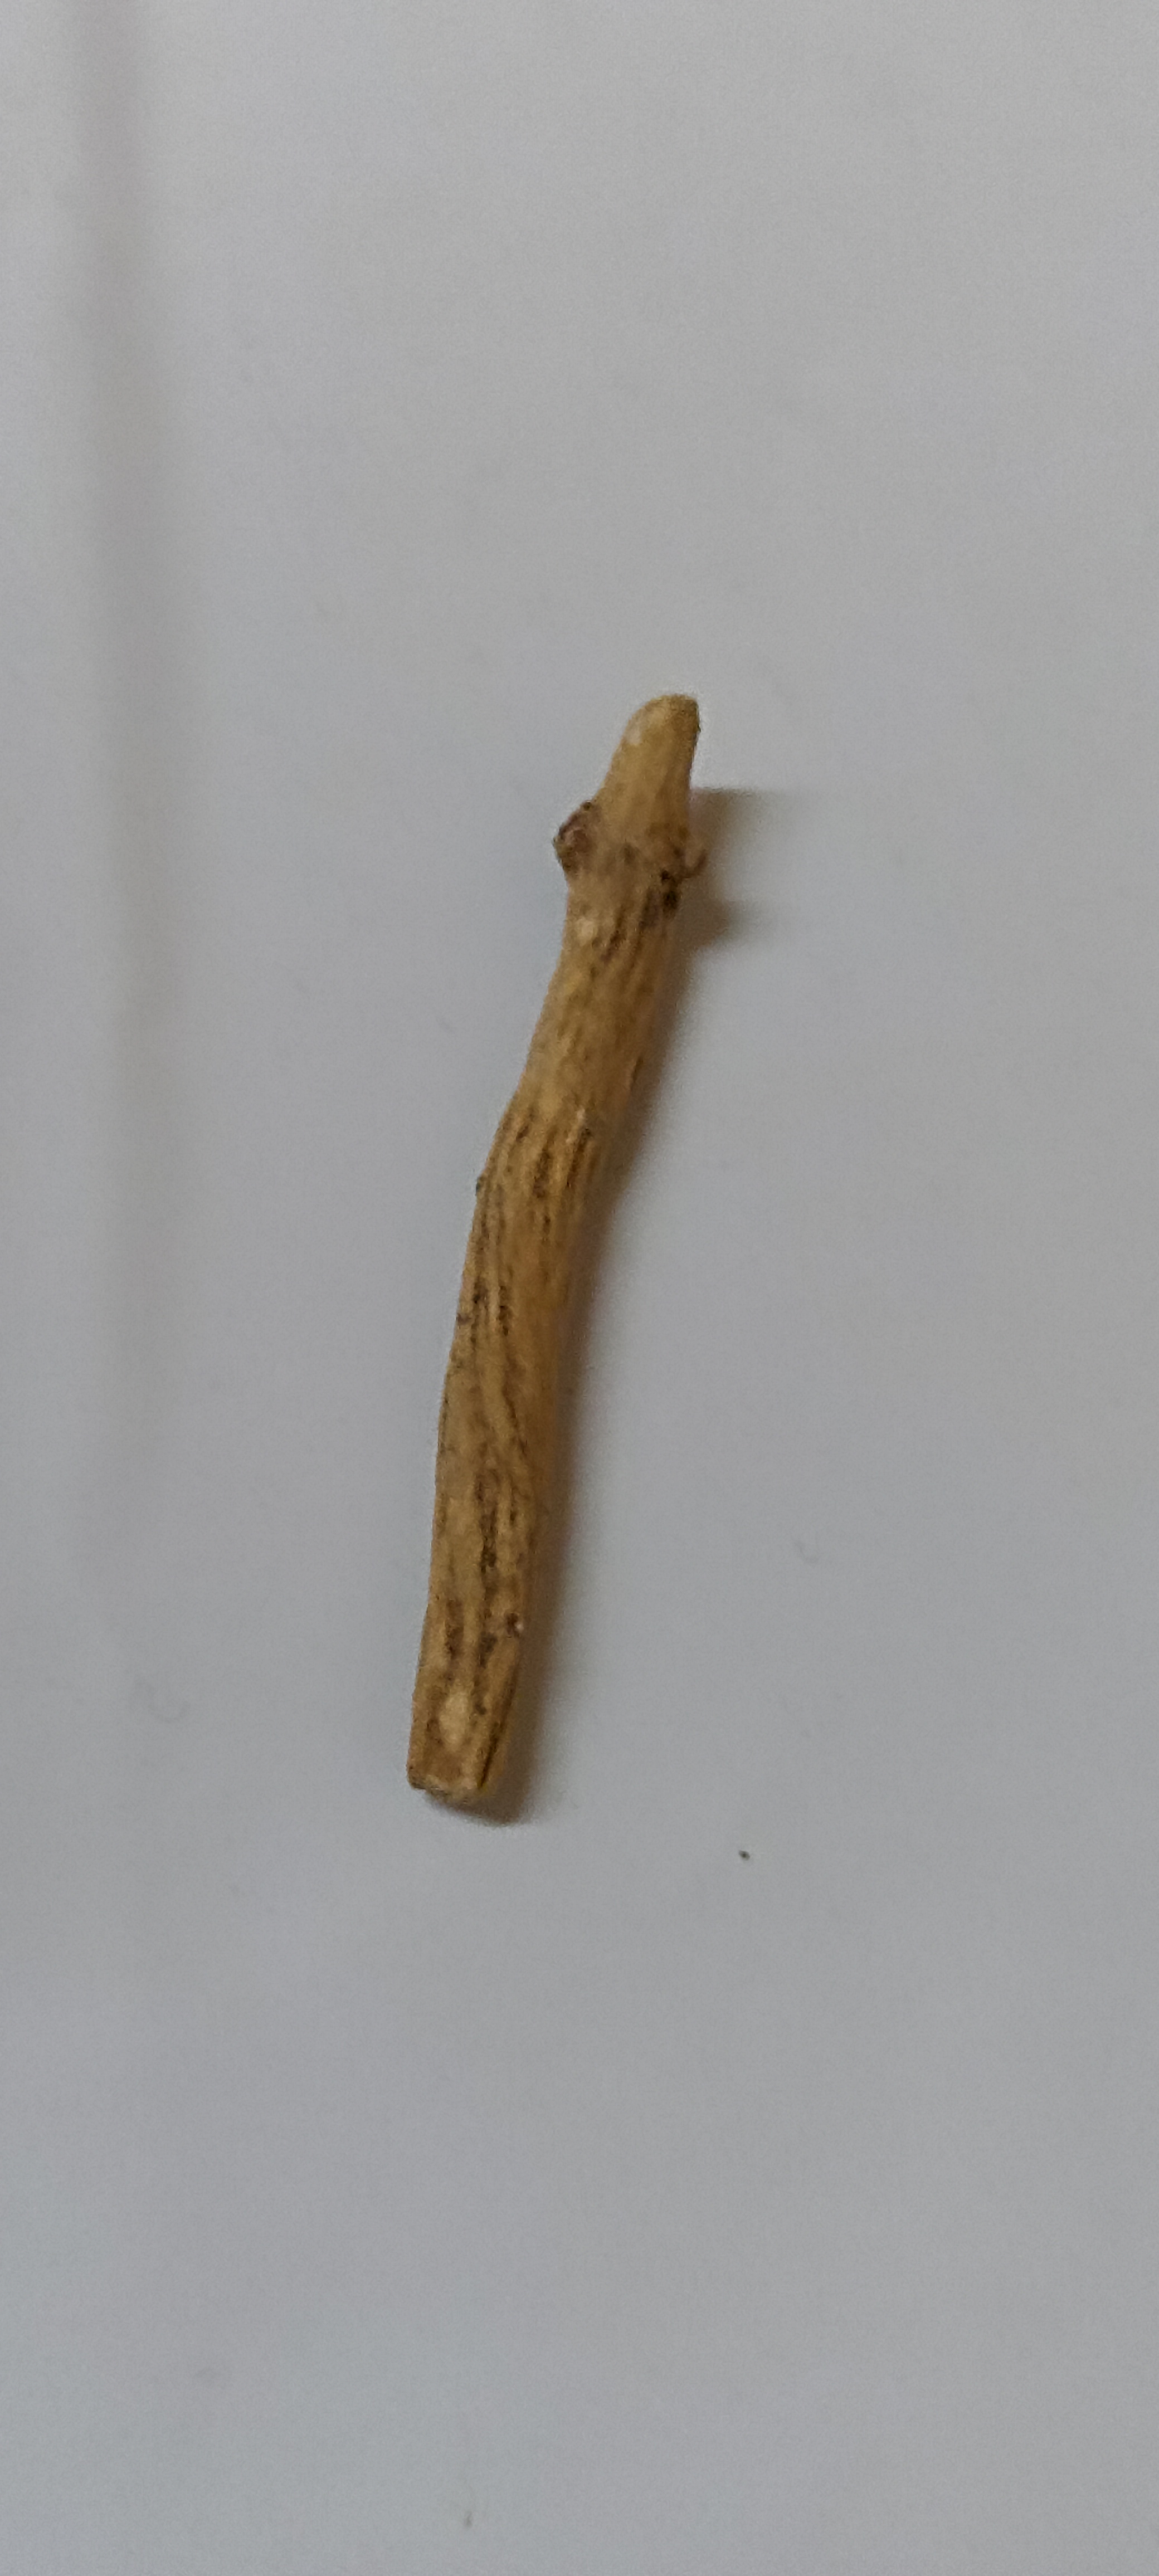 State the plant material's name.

ashwagandha
